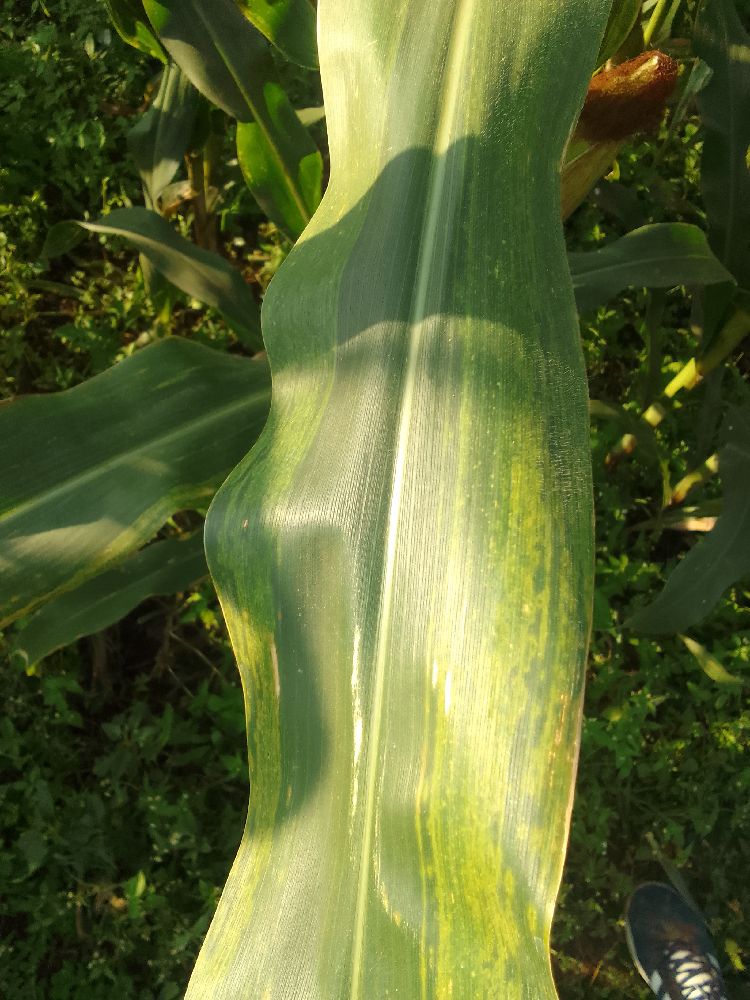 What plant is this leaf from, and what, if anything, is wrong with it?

maize, maize lethal necrosis
